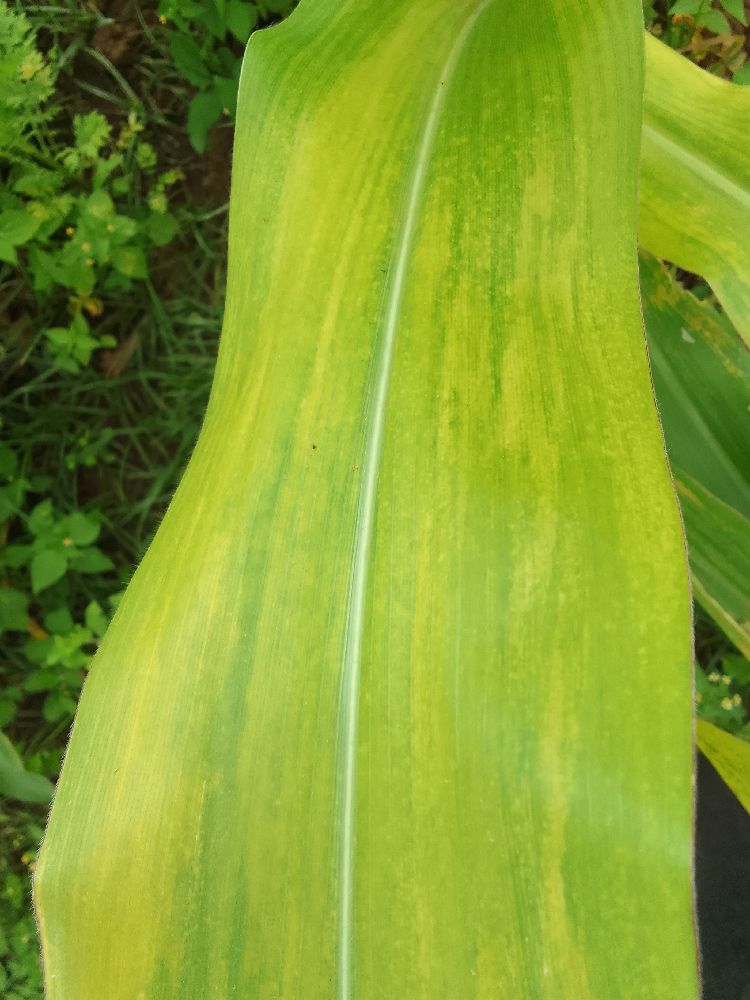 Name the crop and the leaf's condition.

maize, maize lethal necrosis
